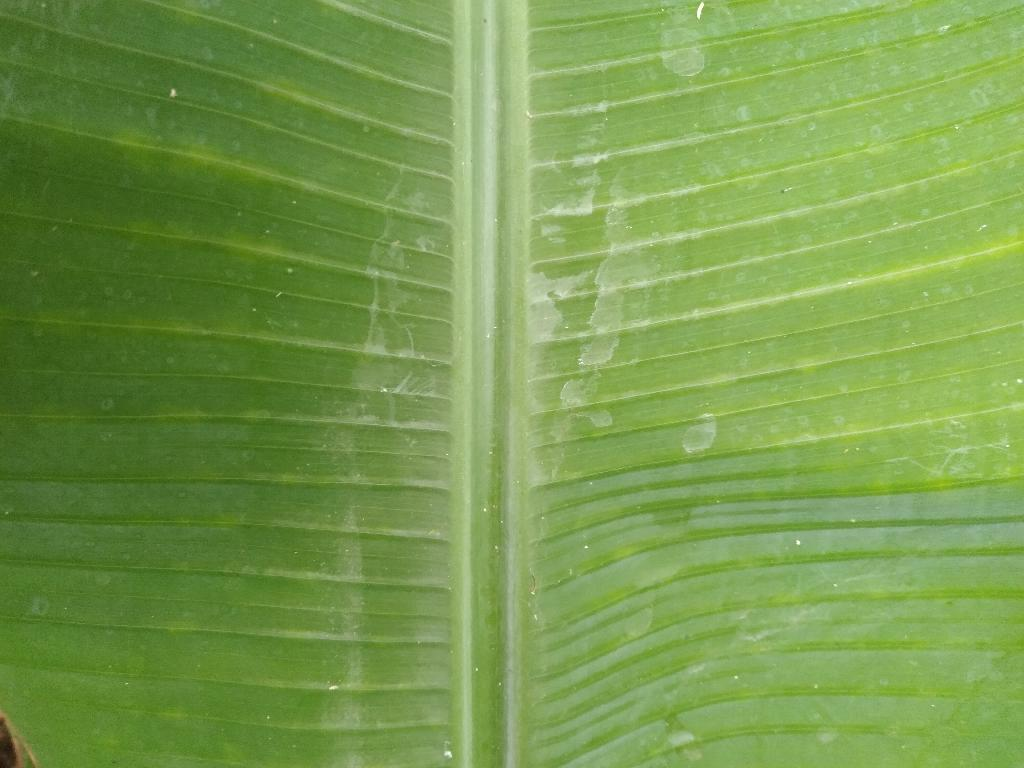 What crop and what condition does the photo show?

banana, healthy
